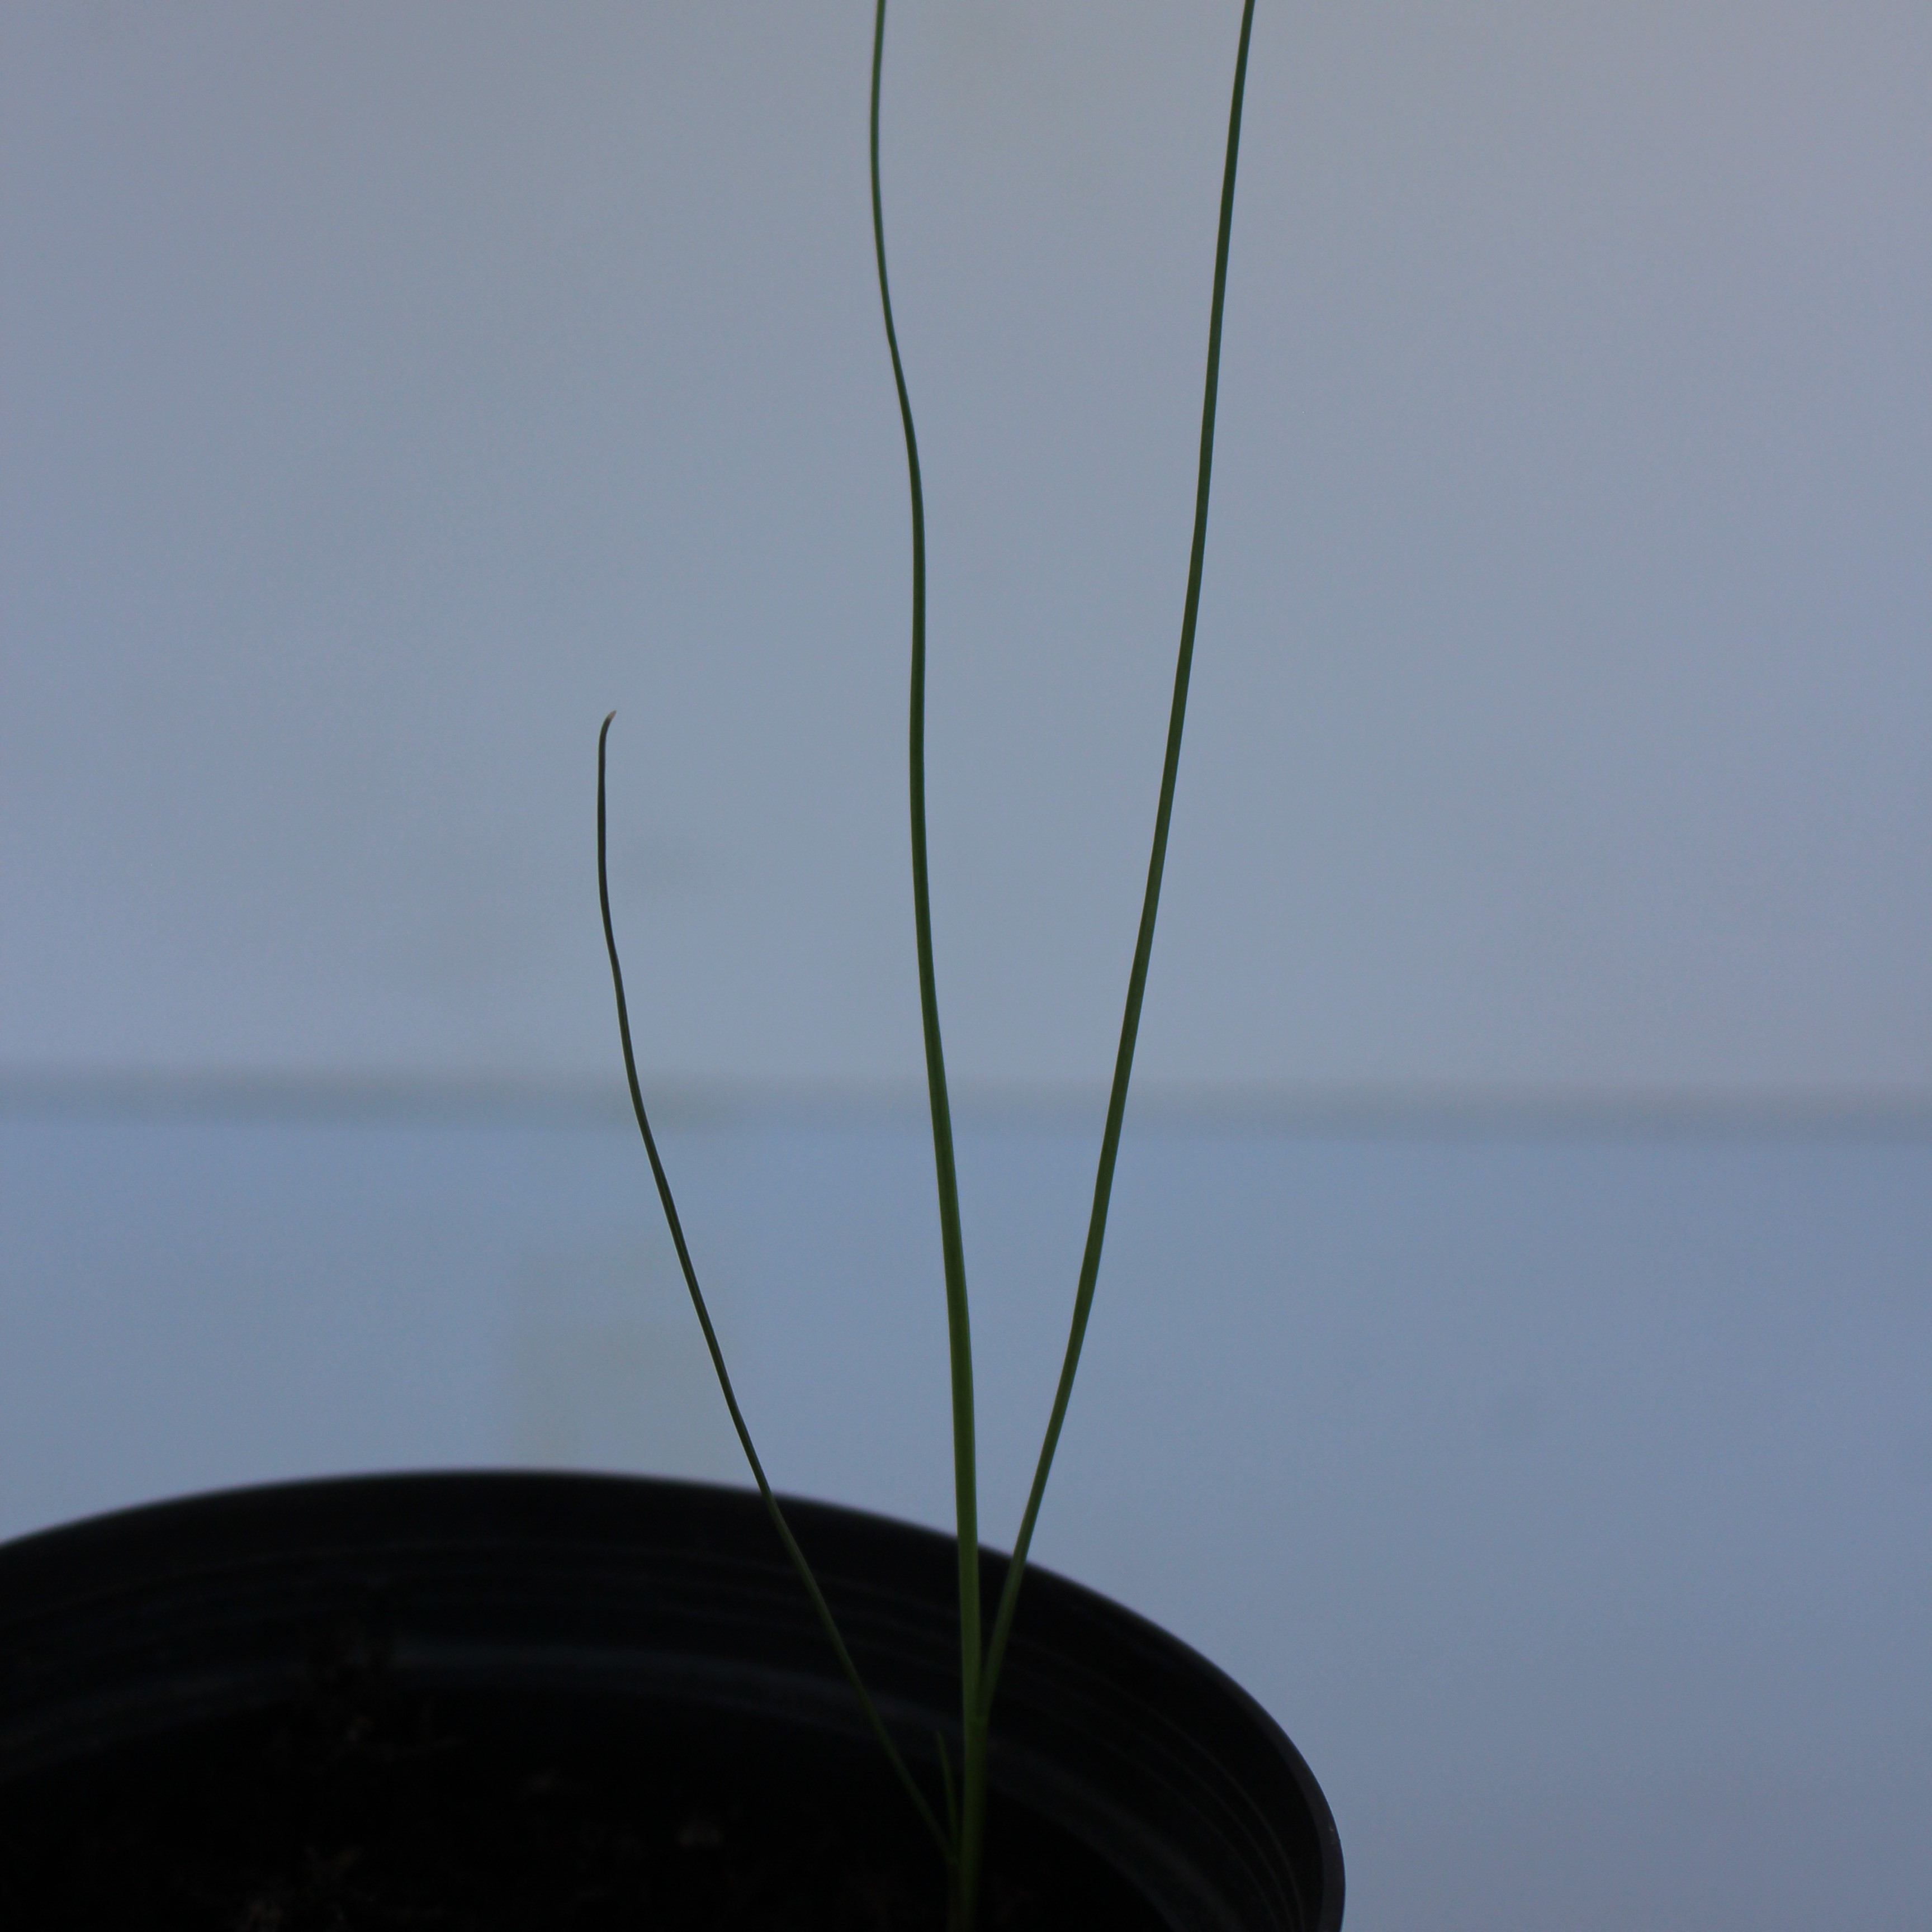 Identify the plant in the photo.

Lolium multiflorum
